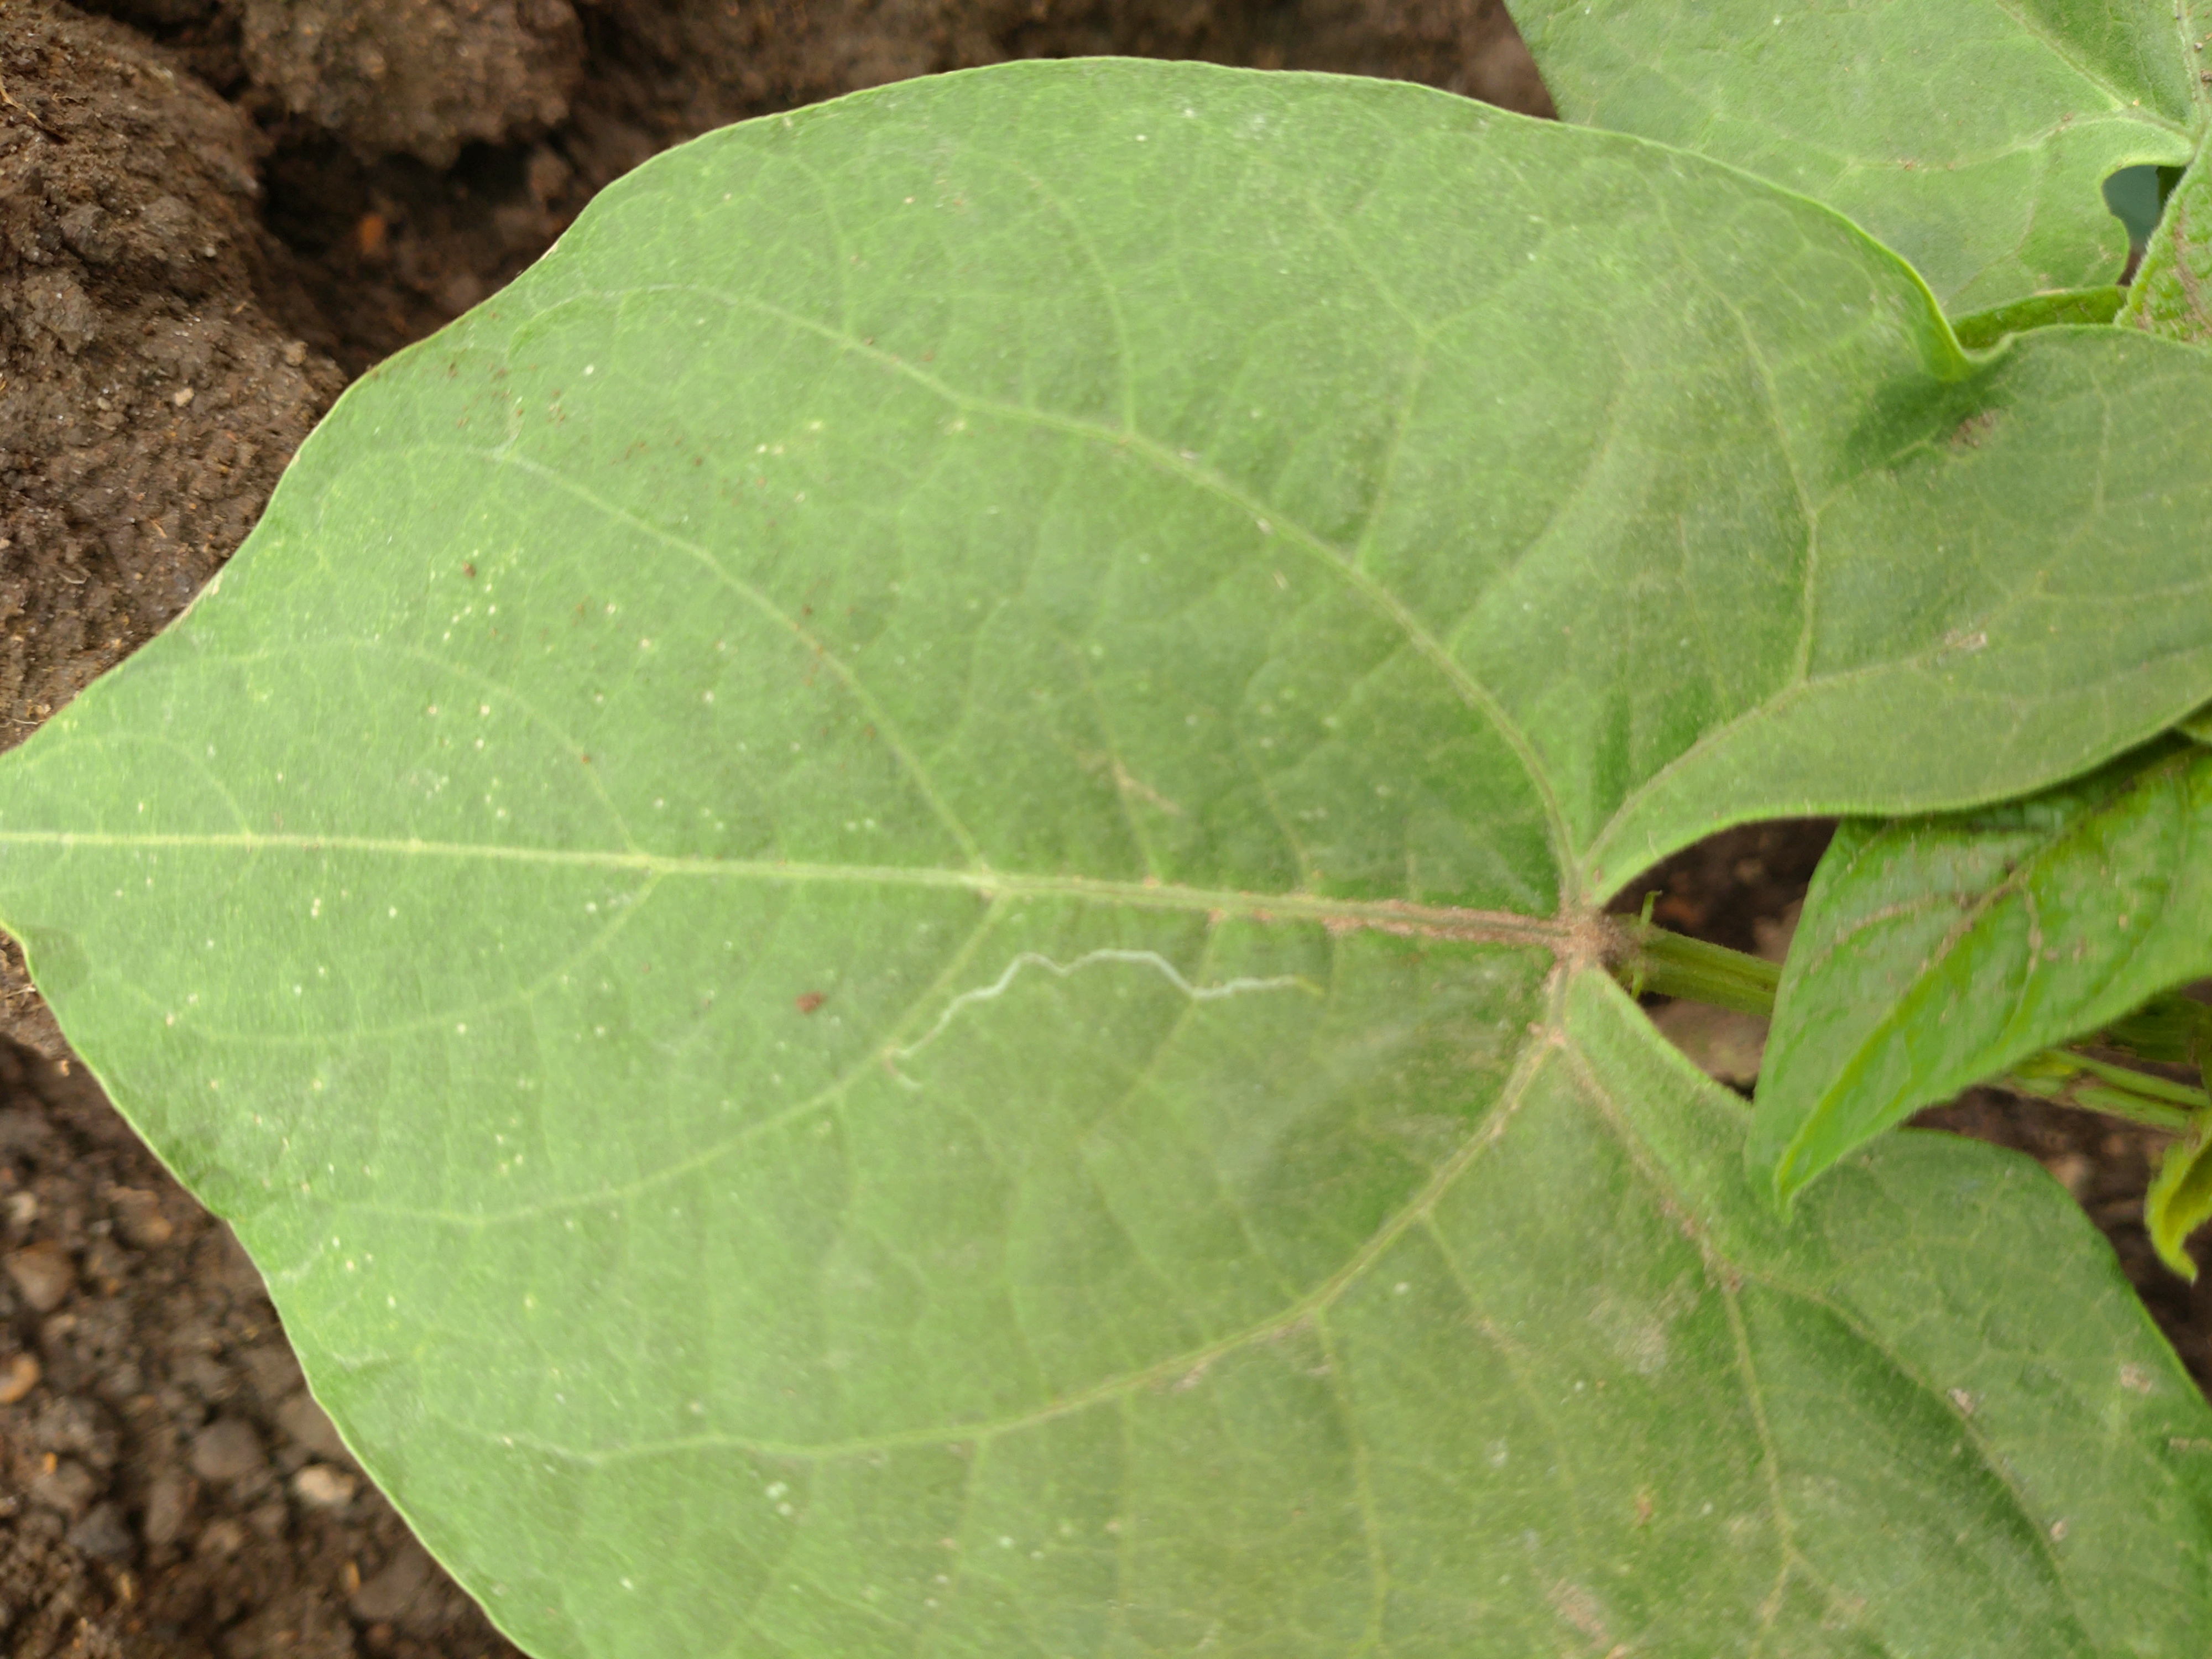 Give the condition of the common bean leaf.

healthy
